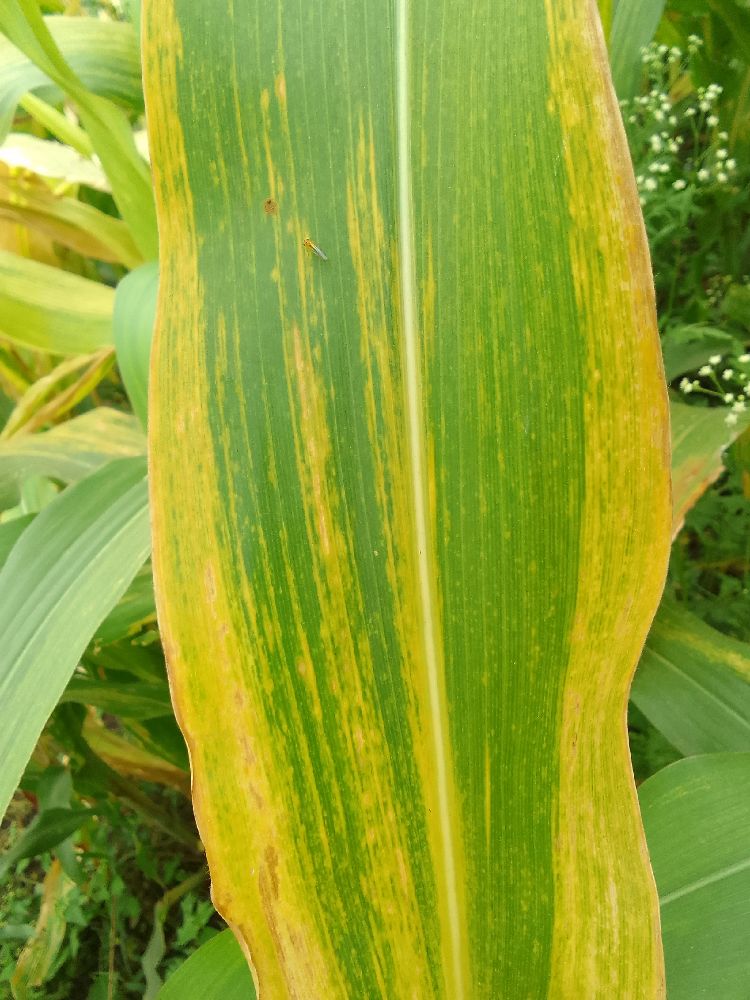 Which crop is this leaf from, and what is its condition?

maize, maize lethal necrosis
